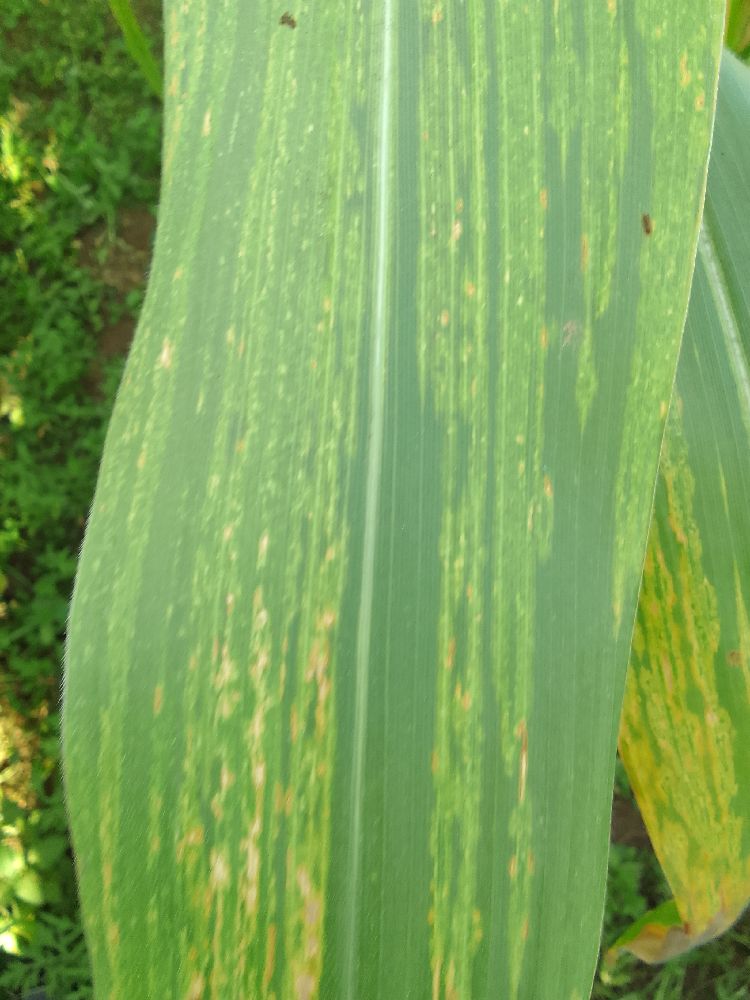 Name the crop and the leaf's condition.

maize, maize lethal necrosis
